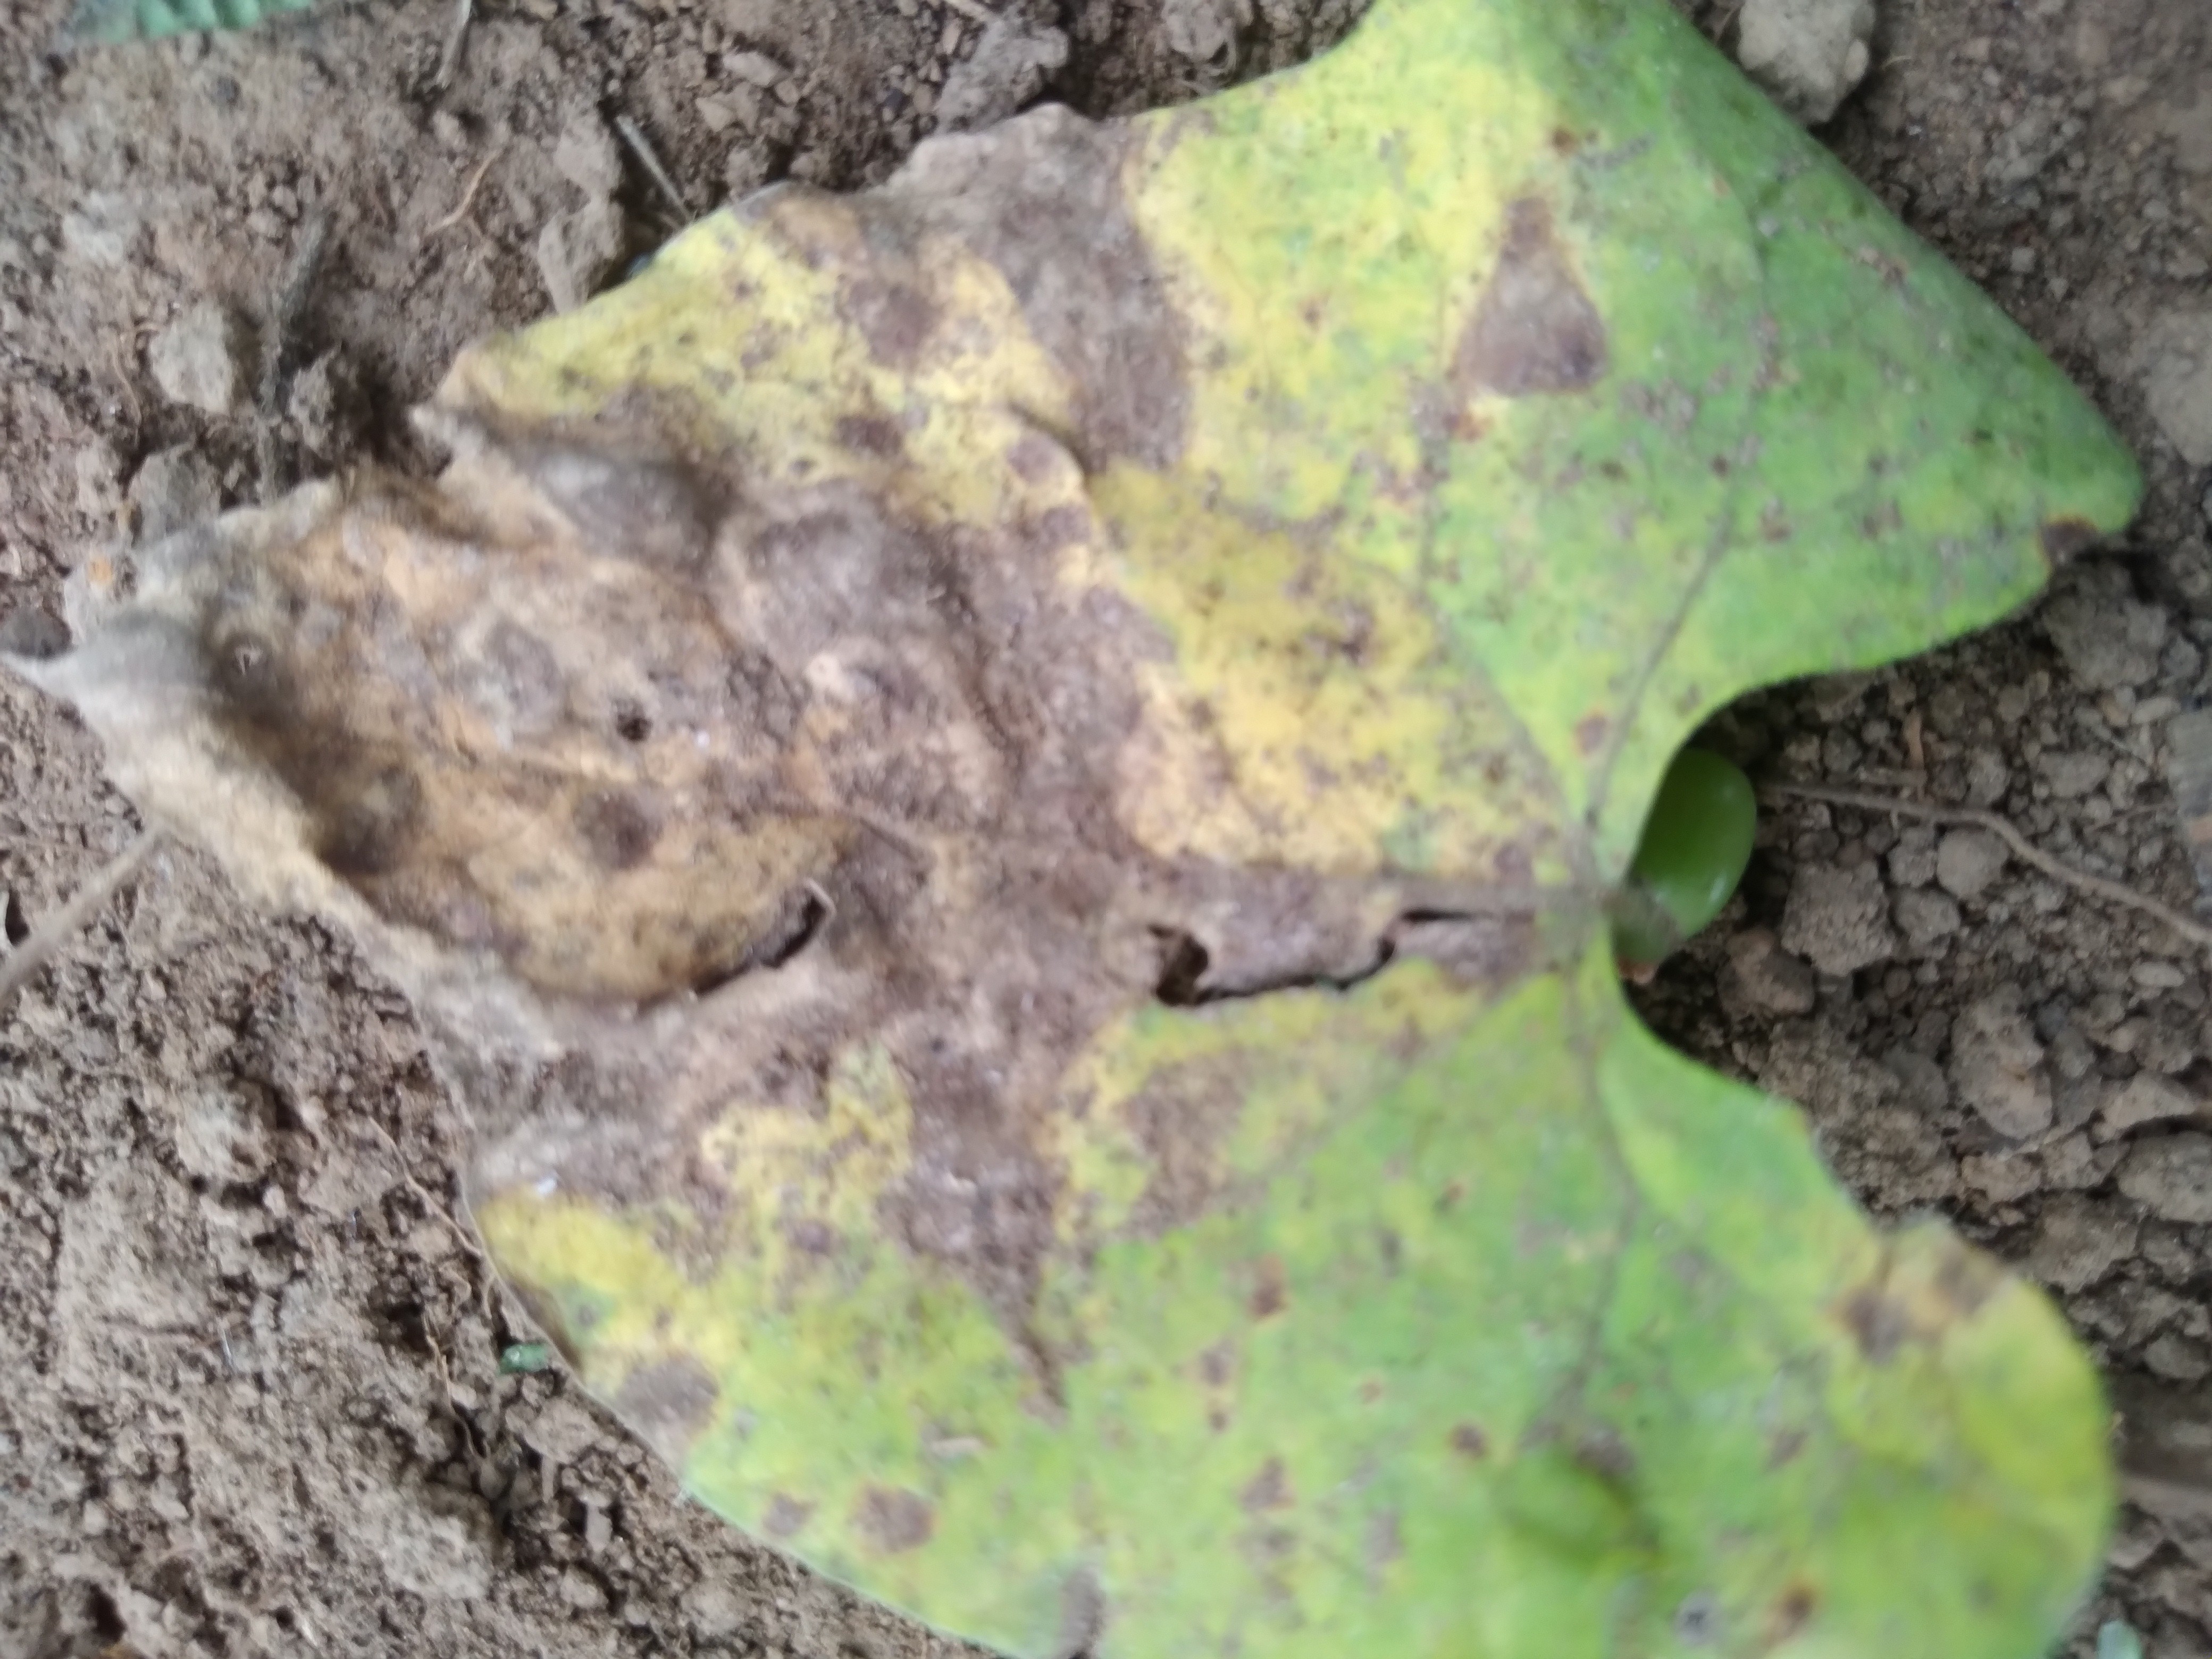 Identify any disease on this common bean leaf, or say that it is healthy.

rust
